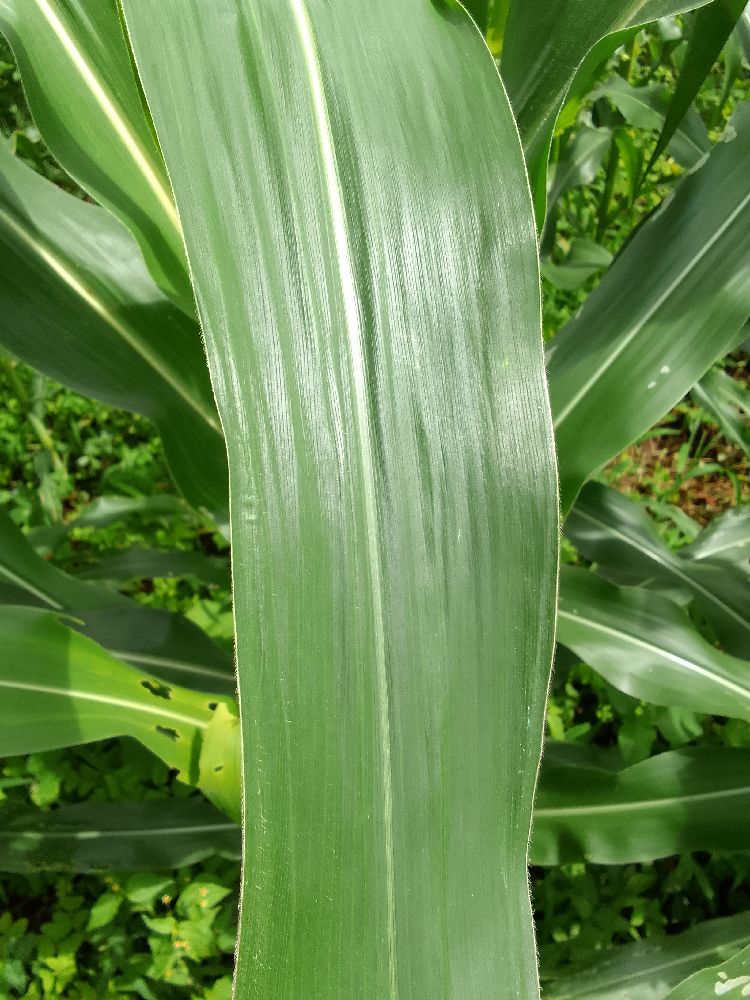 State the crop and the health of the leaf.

maize, healthy
